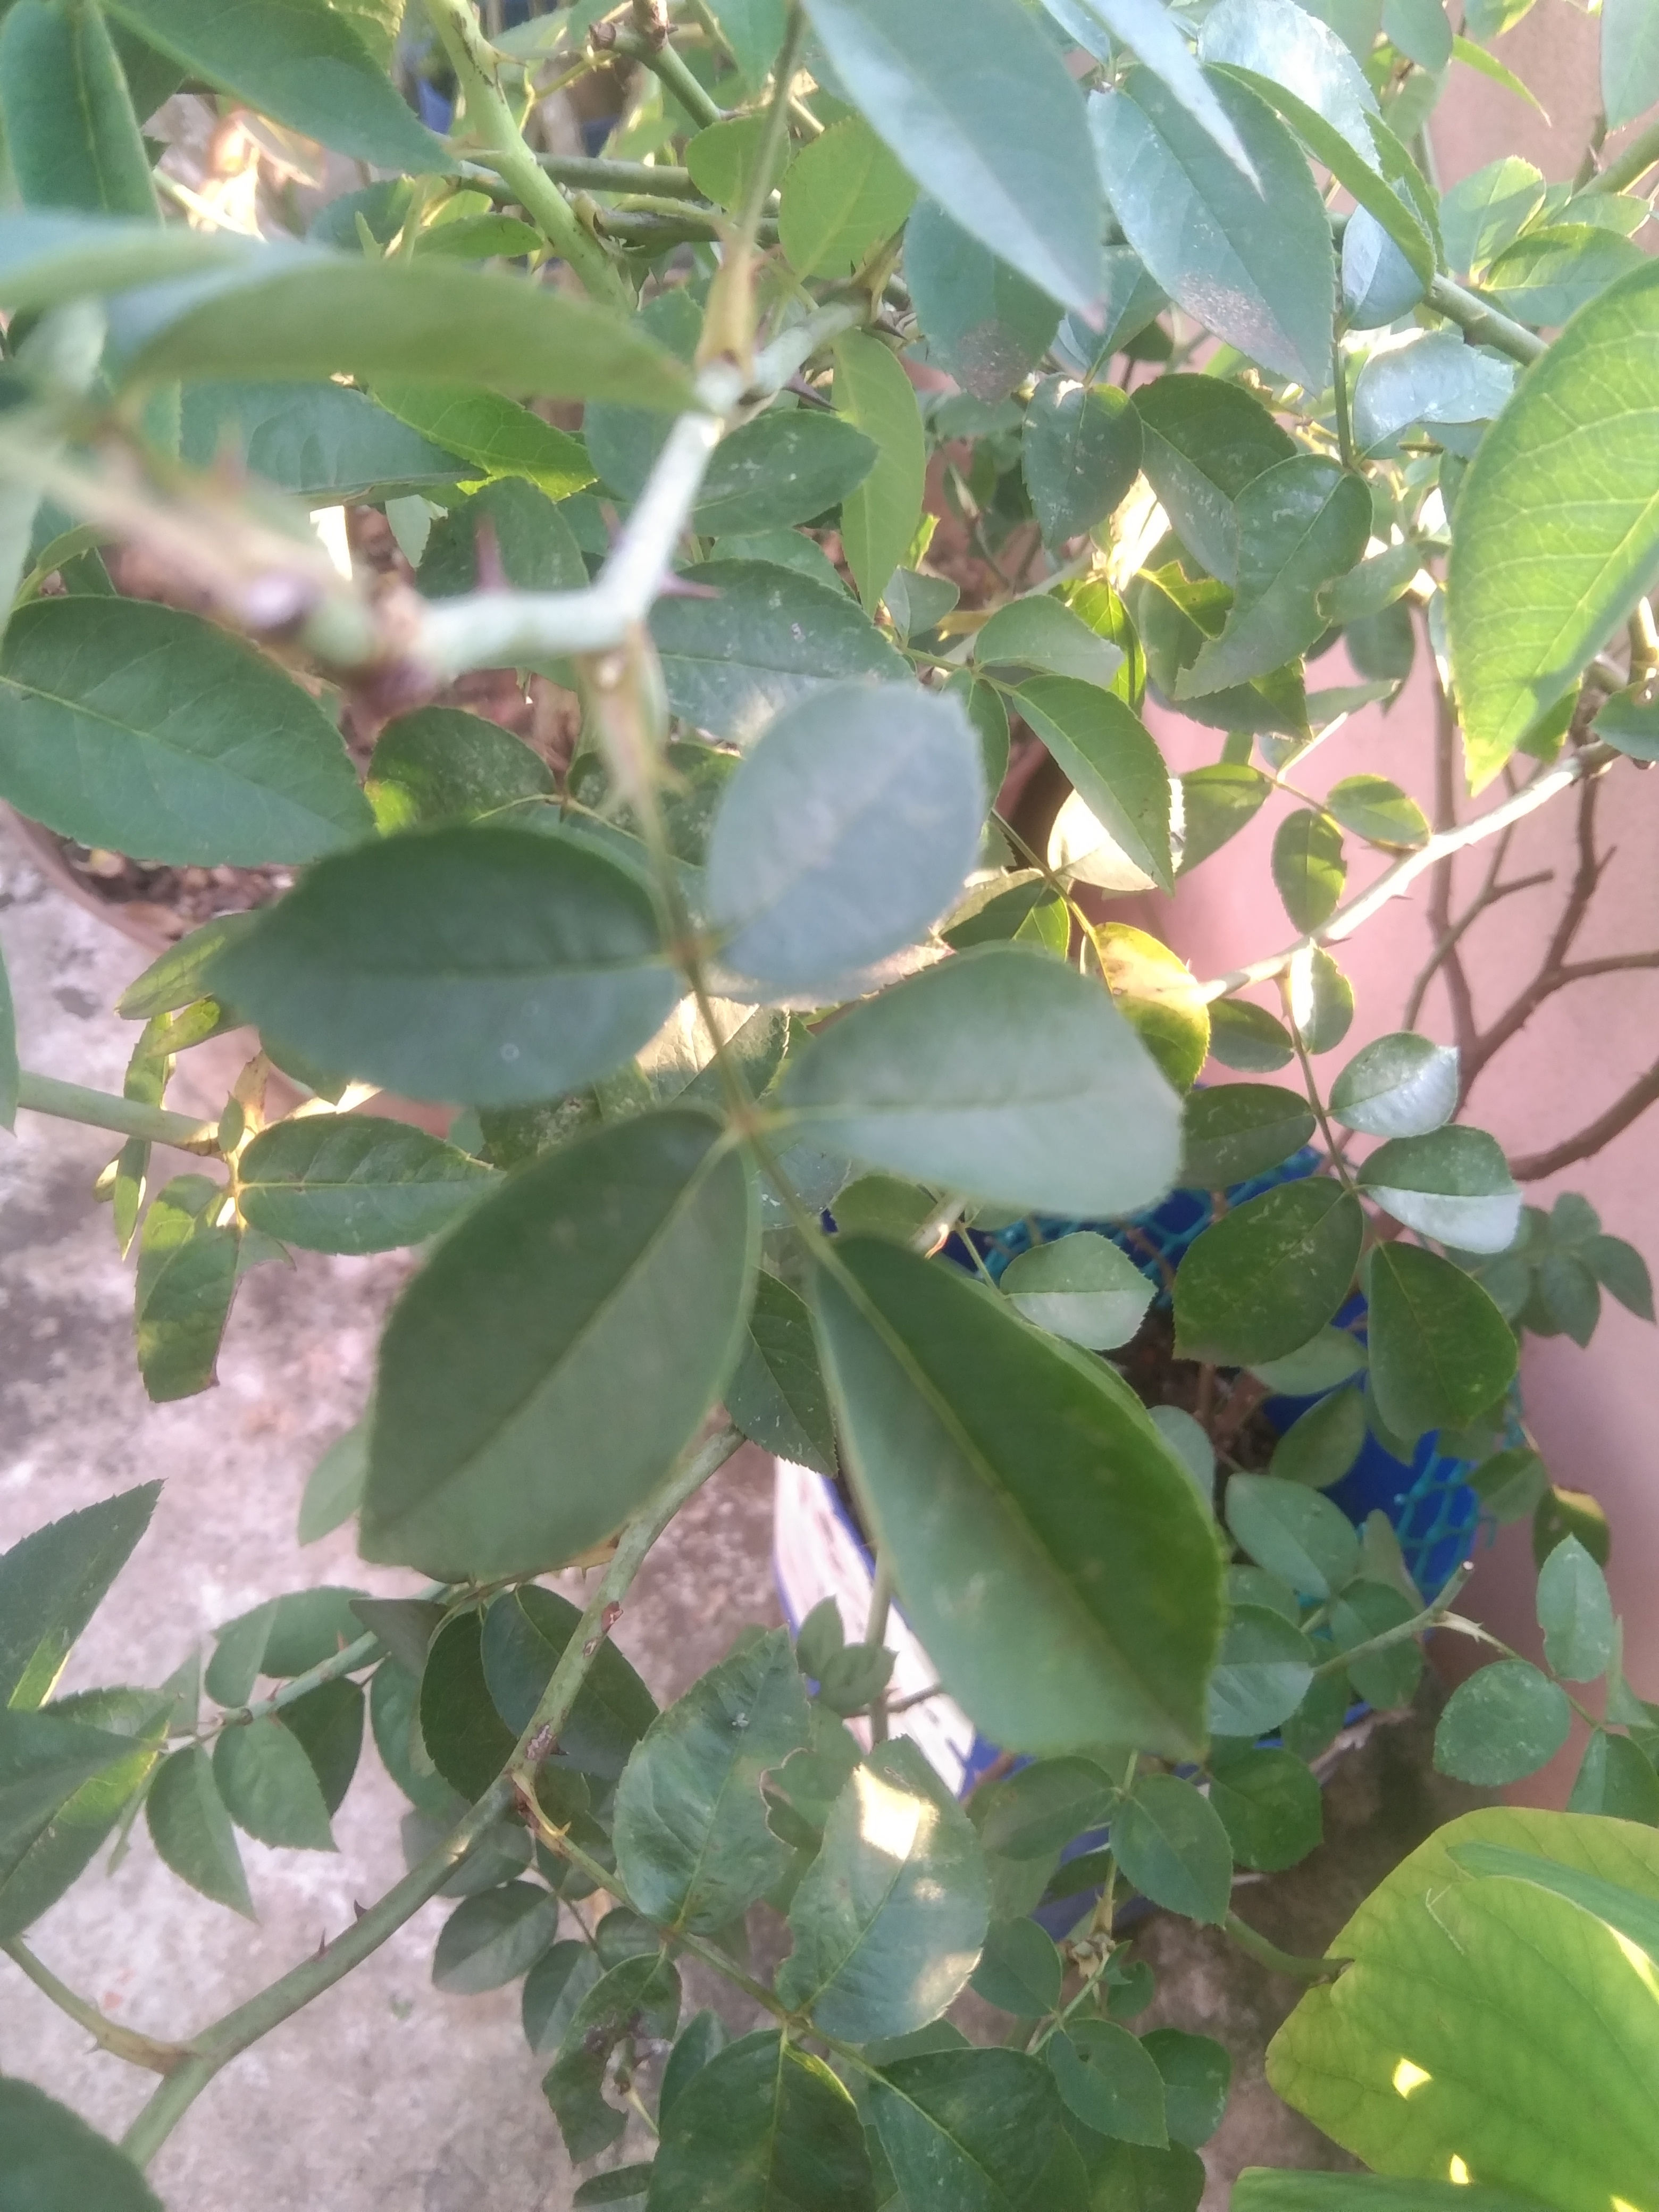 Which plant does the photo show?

rose
